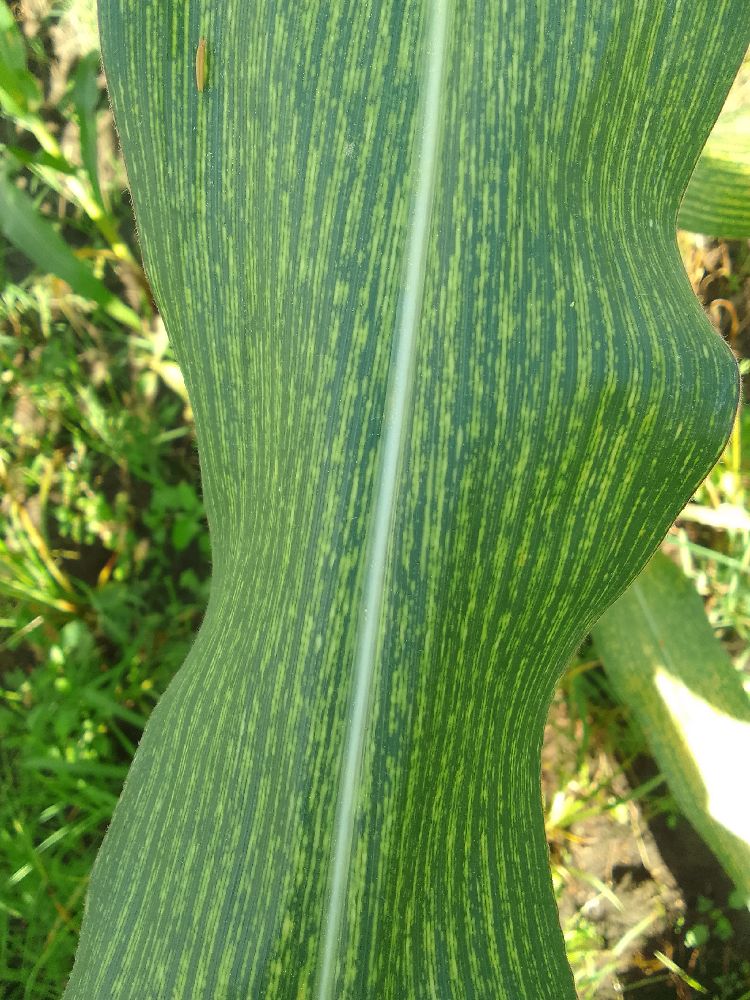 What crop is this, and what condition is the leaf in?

maize, maize streak virus
